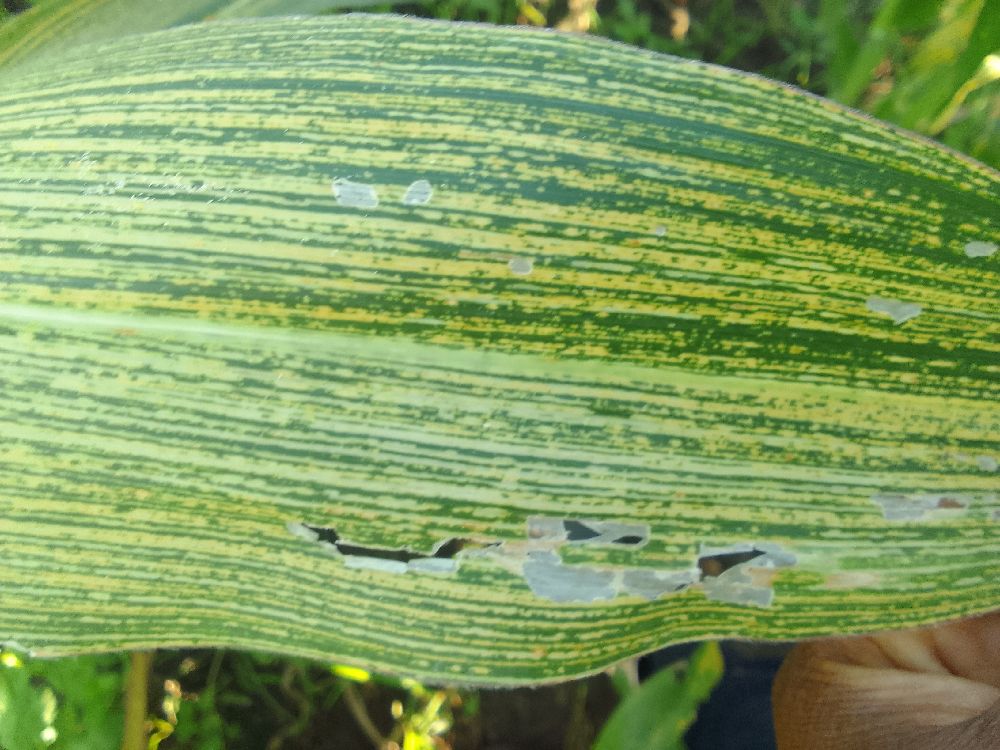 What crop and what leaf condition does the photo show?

maize, maize streak virus
